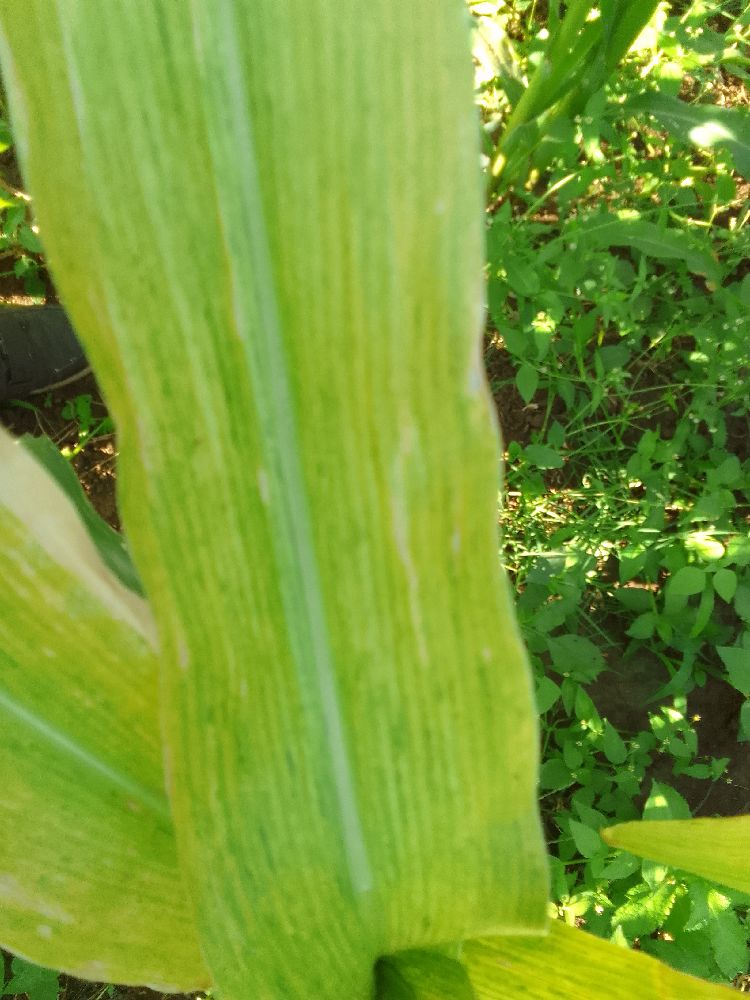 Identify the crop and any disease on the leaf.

maize, maize lethal necrosis
